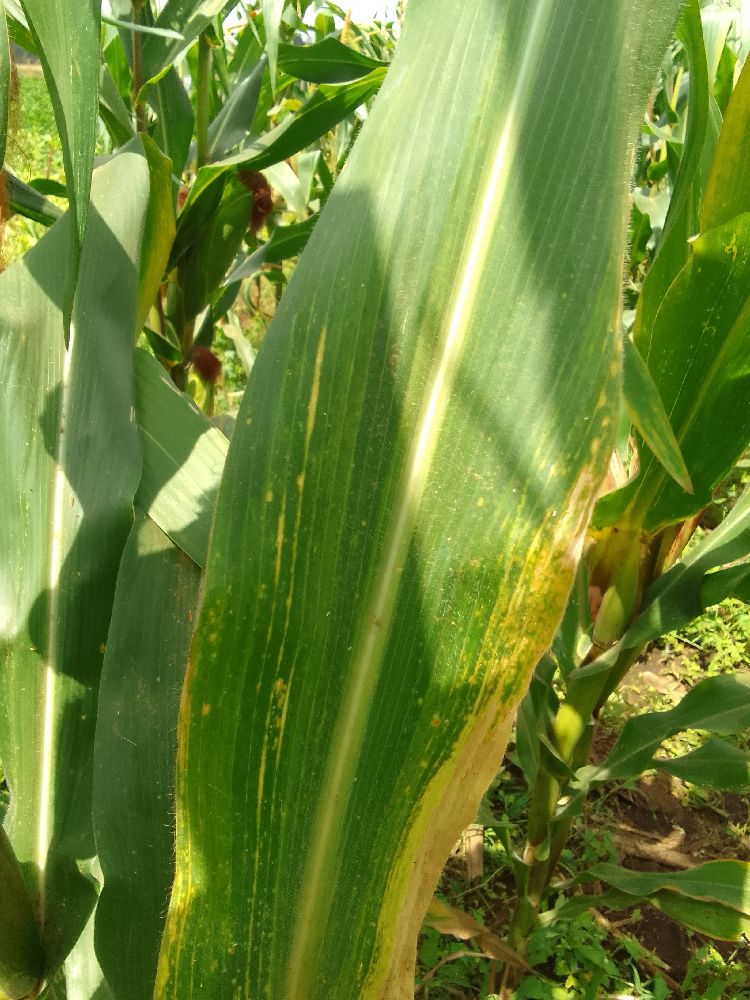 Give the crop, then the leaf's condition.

maize, maize lethal necrosis
